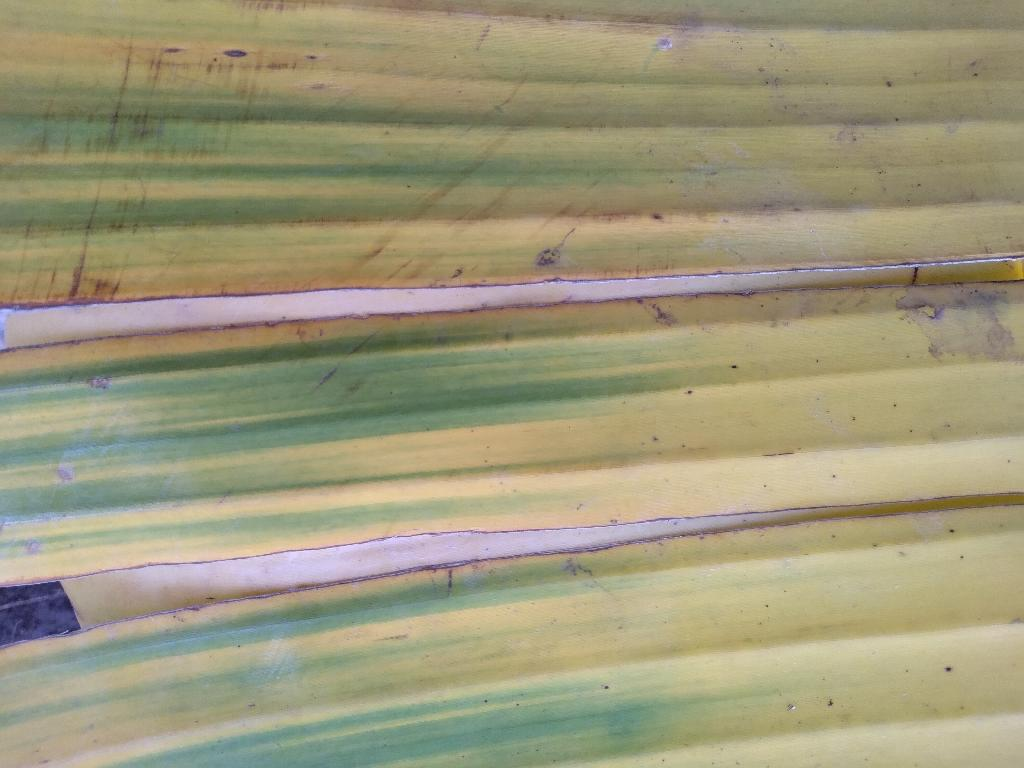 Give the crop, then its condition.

banana, fusarium wilt race 1
